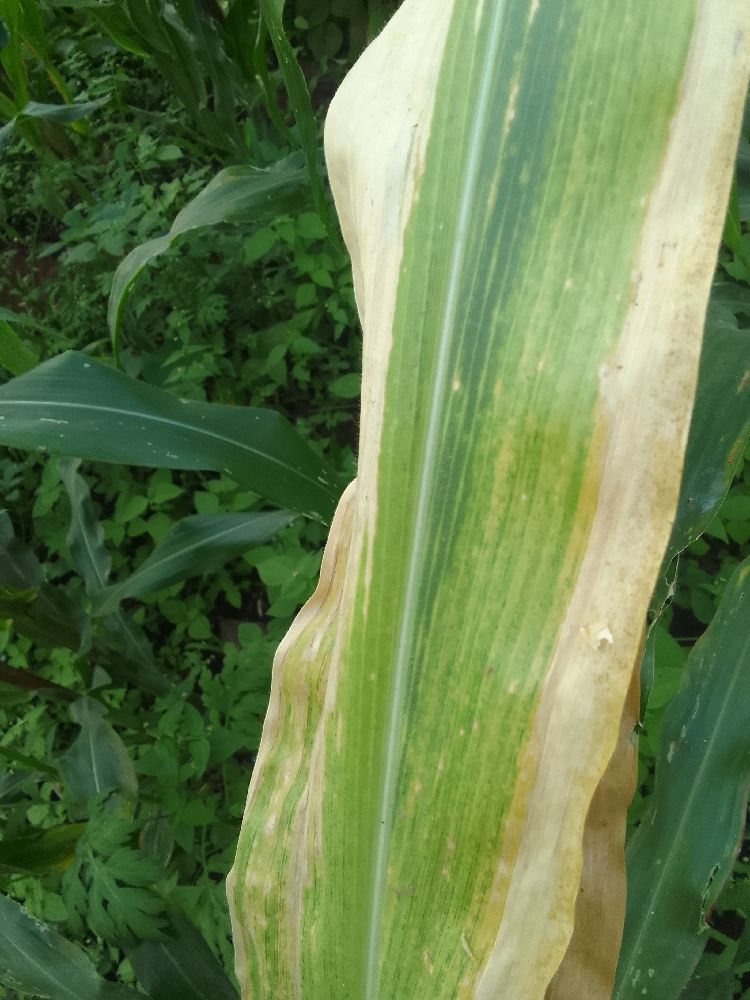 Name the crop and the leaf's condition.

maize, maize lethal necrosis
